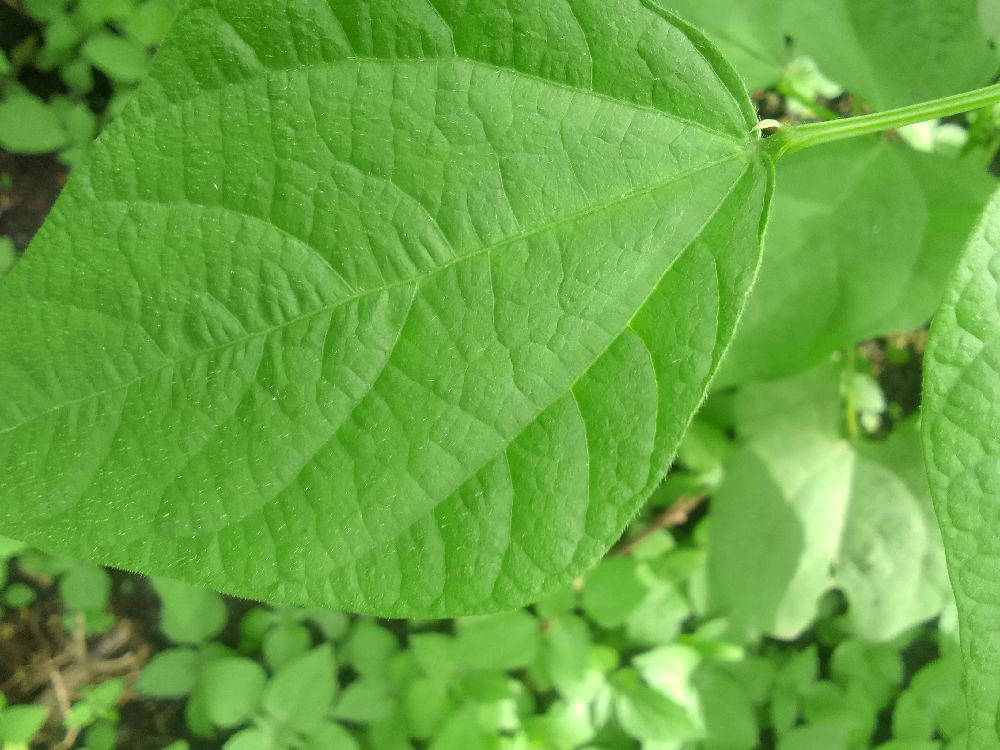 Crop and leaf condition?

common bean, healthy
